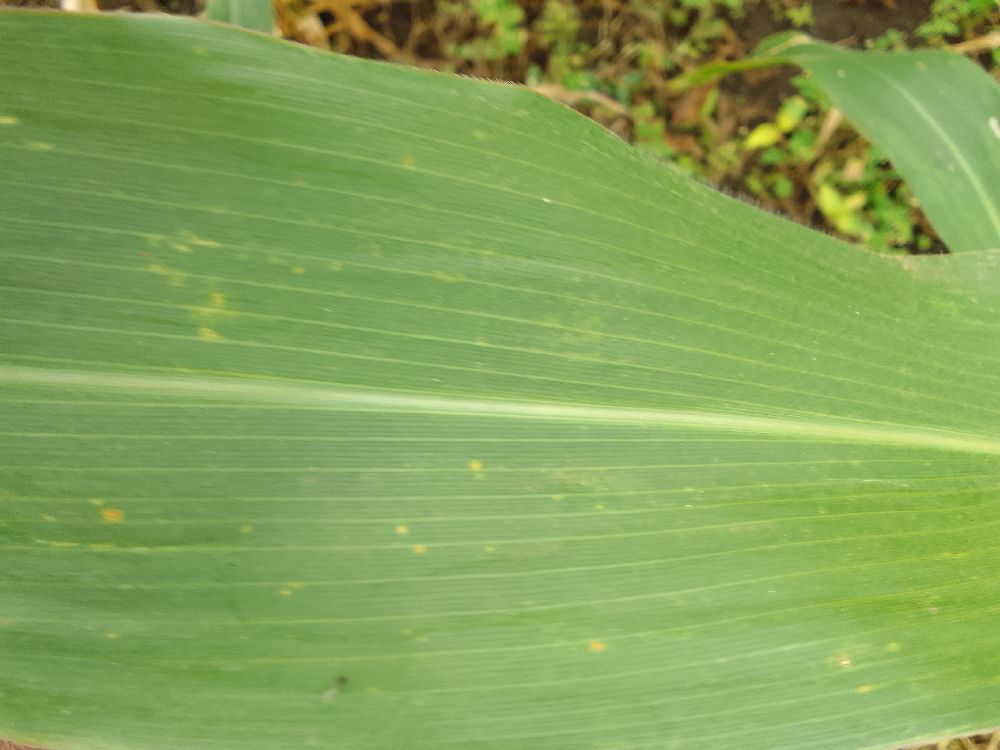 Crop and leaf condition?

maize, healthy
